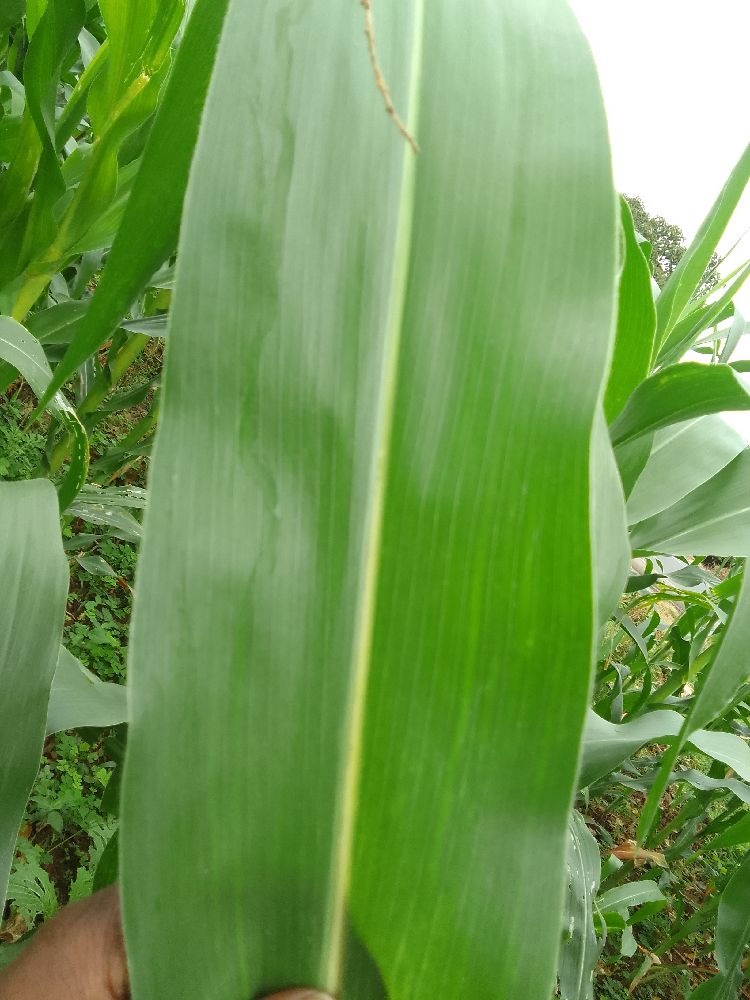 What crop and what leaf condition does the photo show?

maize, healthy
